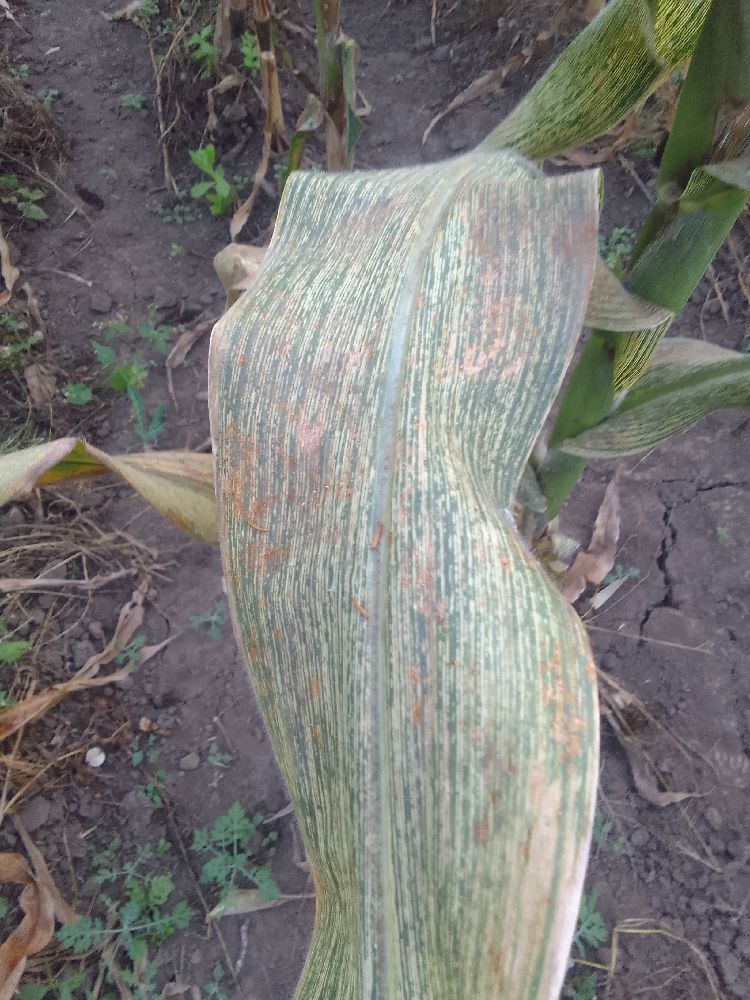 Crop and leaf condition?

maize, maize streak virus
